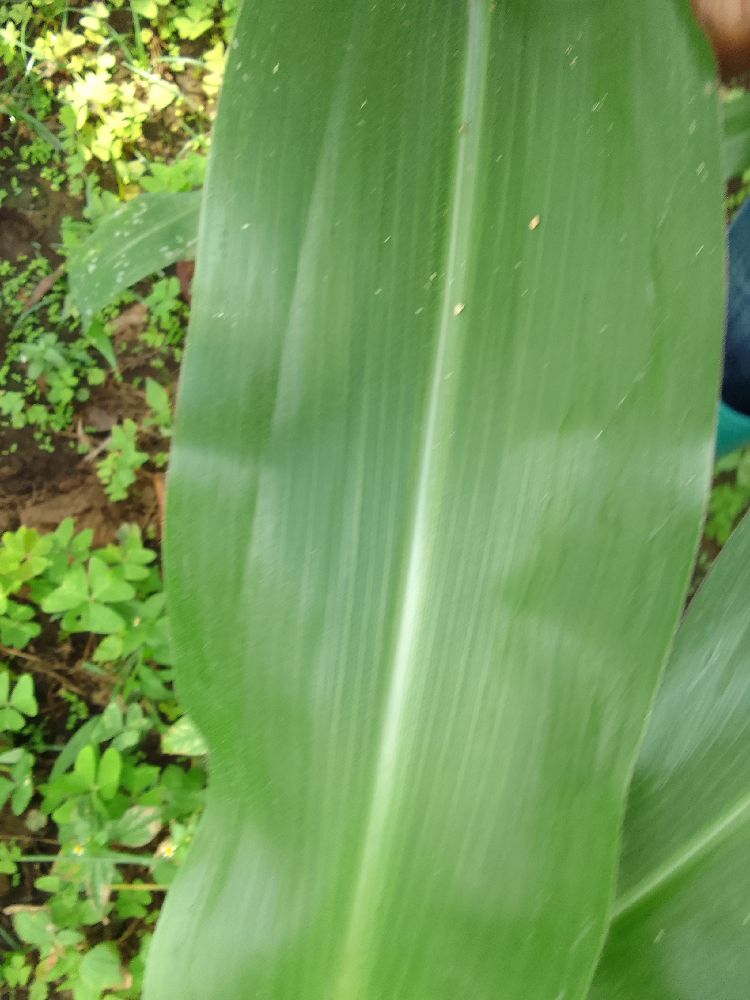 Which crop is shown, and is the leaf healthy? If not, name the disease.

maize, healthy
